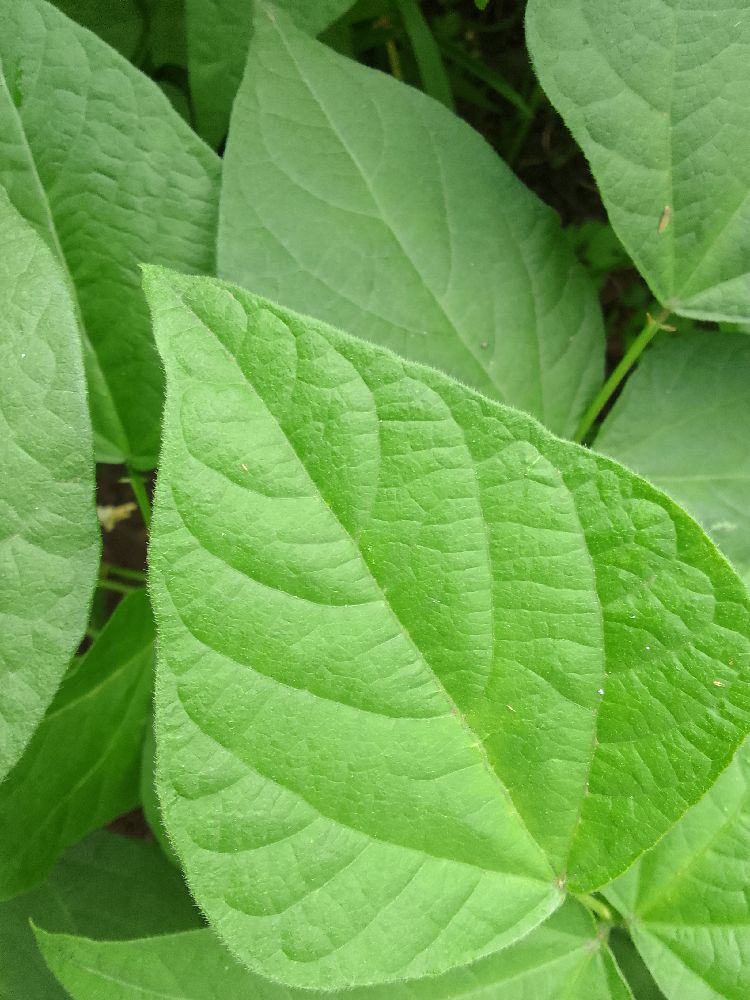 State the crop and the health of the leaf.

common bean, healthy
